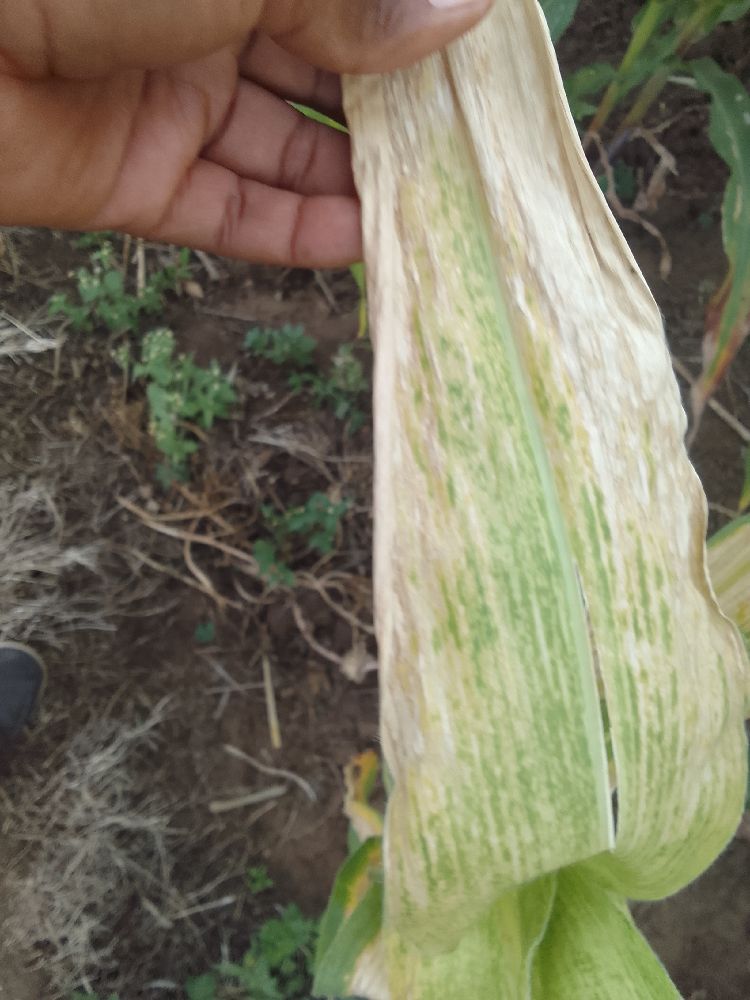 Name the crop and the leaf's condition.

maize, maize lethal necrosis
